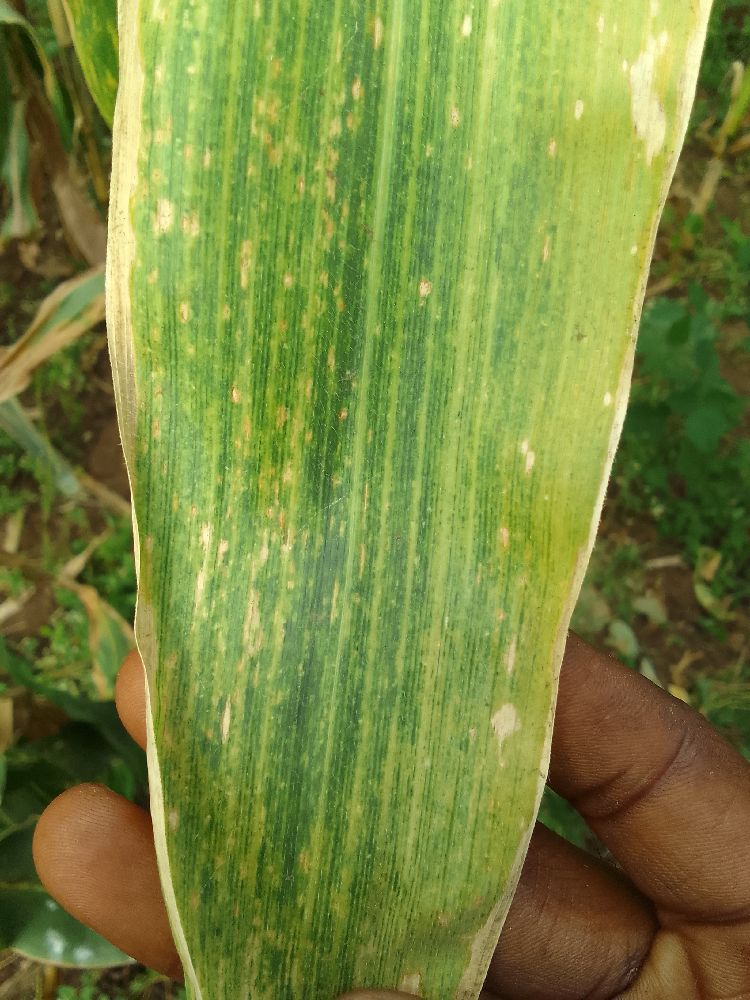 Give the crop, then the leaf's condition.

maize, maize lethal necrosis
